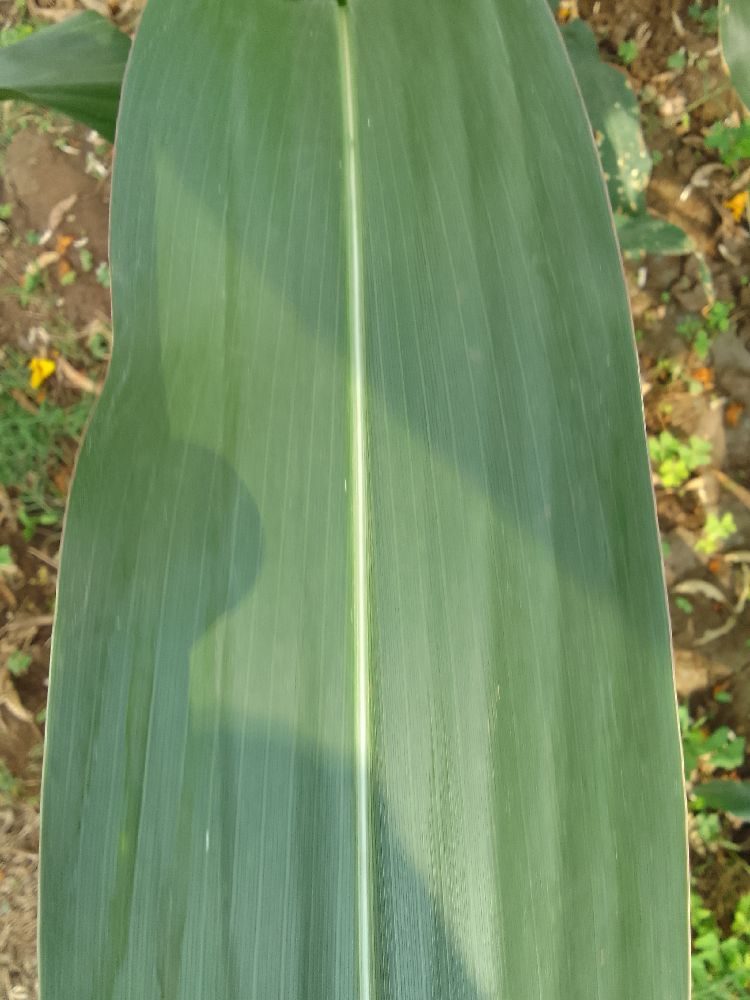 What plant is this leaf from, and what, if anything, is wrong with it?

maize, healthy
